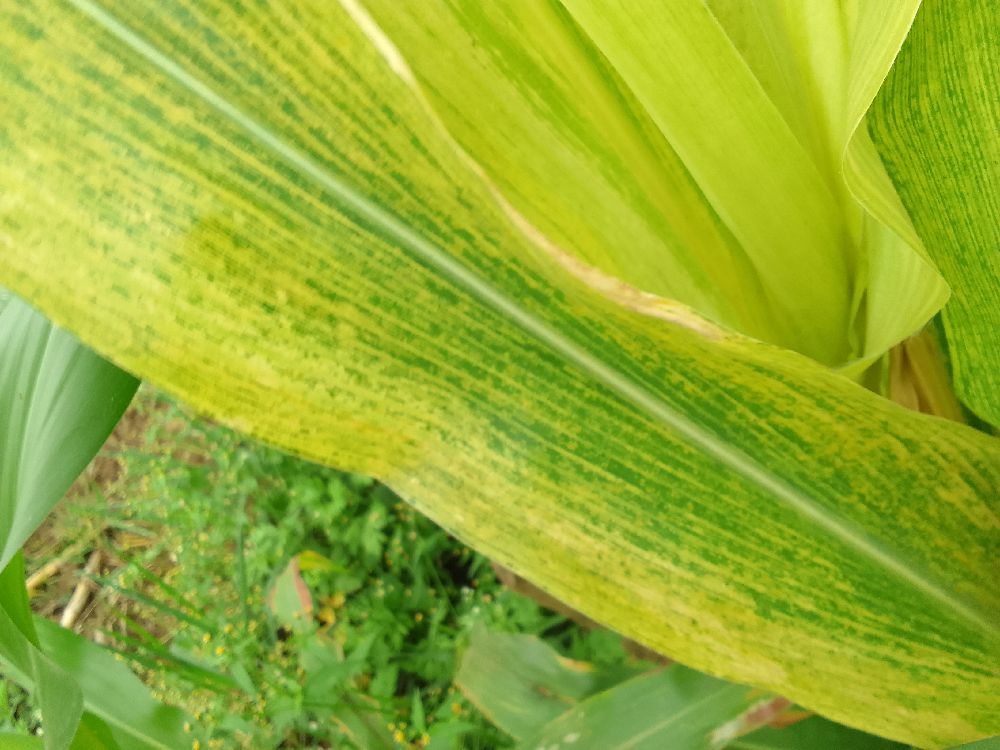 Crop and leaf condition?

maize, maize lethal necrosis
